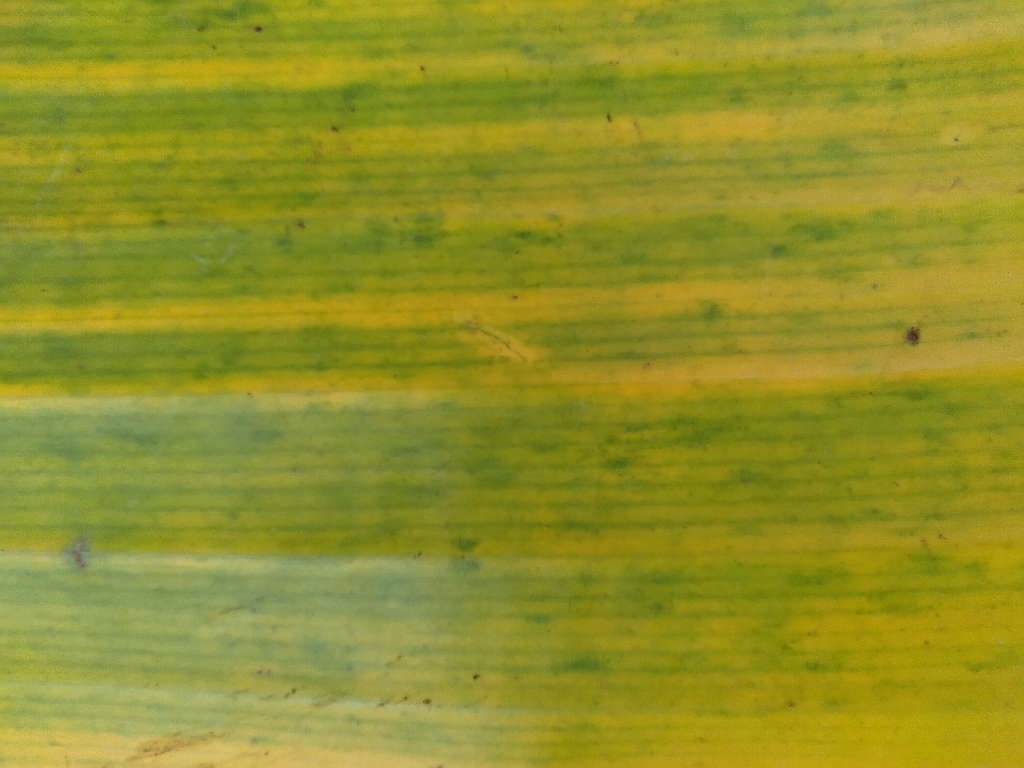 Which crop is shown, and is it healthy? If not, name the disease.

banana, fusarium wilt race 1
